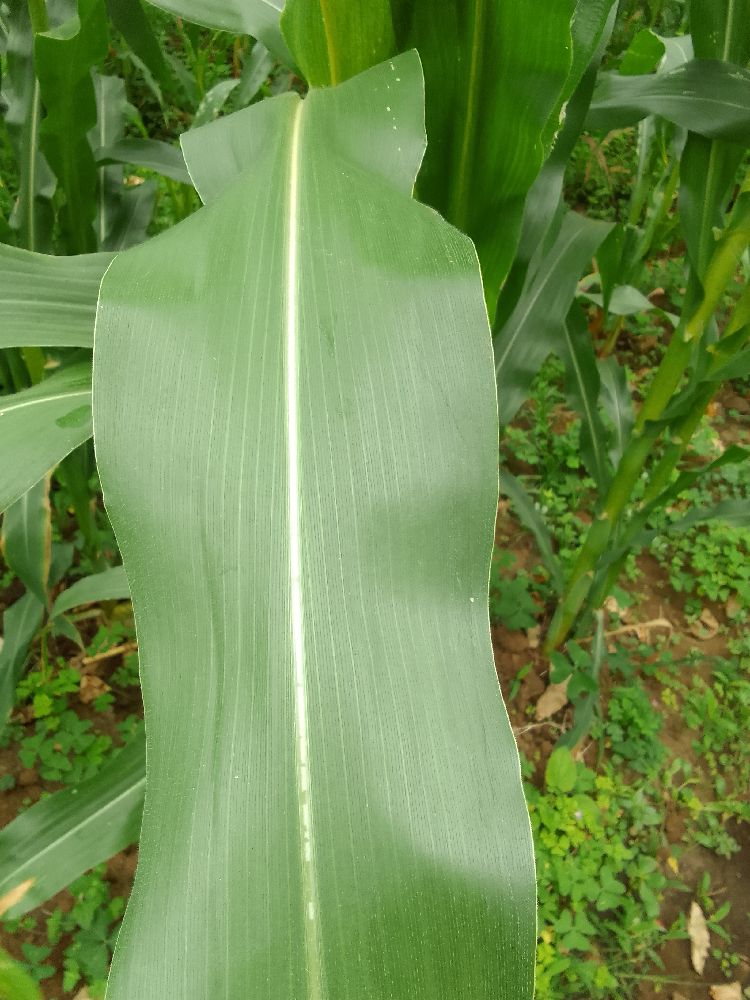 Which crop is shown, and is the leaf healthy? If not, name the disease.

maize, healthy
